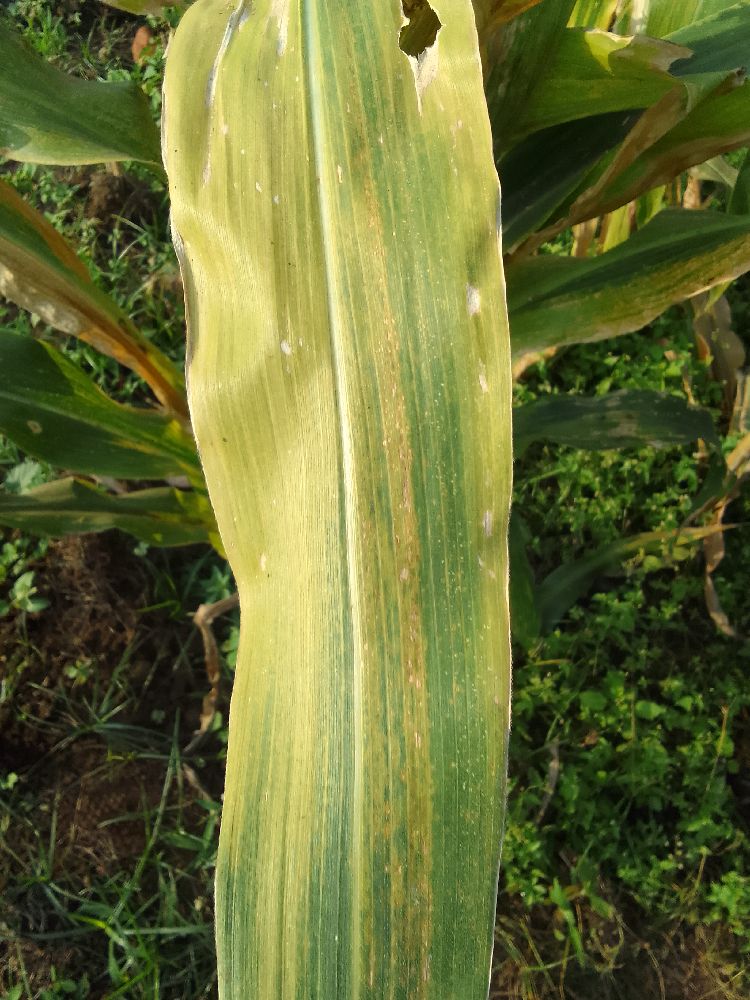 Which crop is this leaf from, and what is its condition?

maize, maize lethal necrosis
